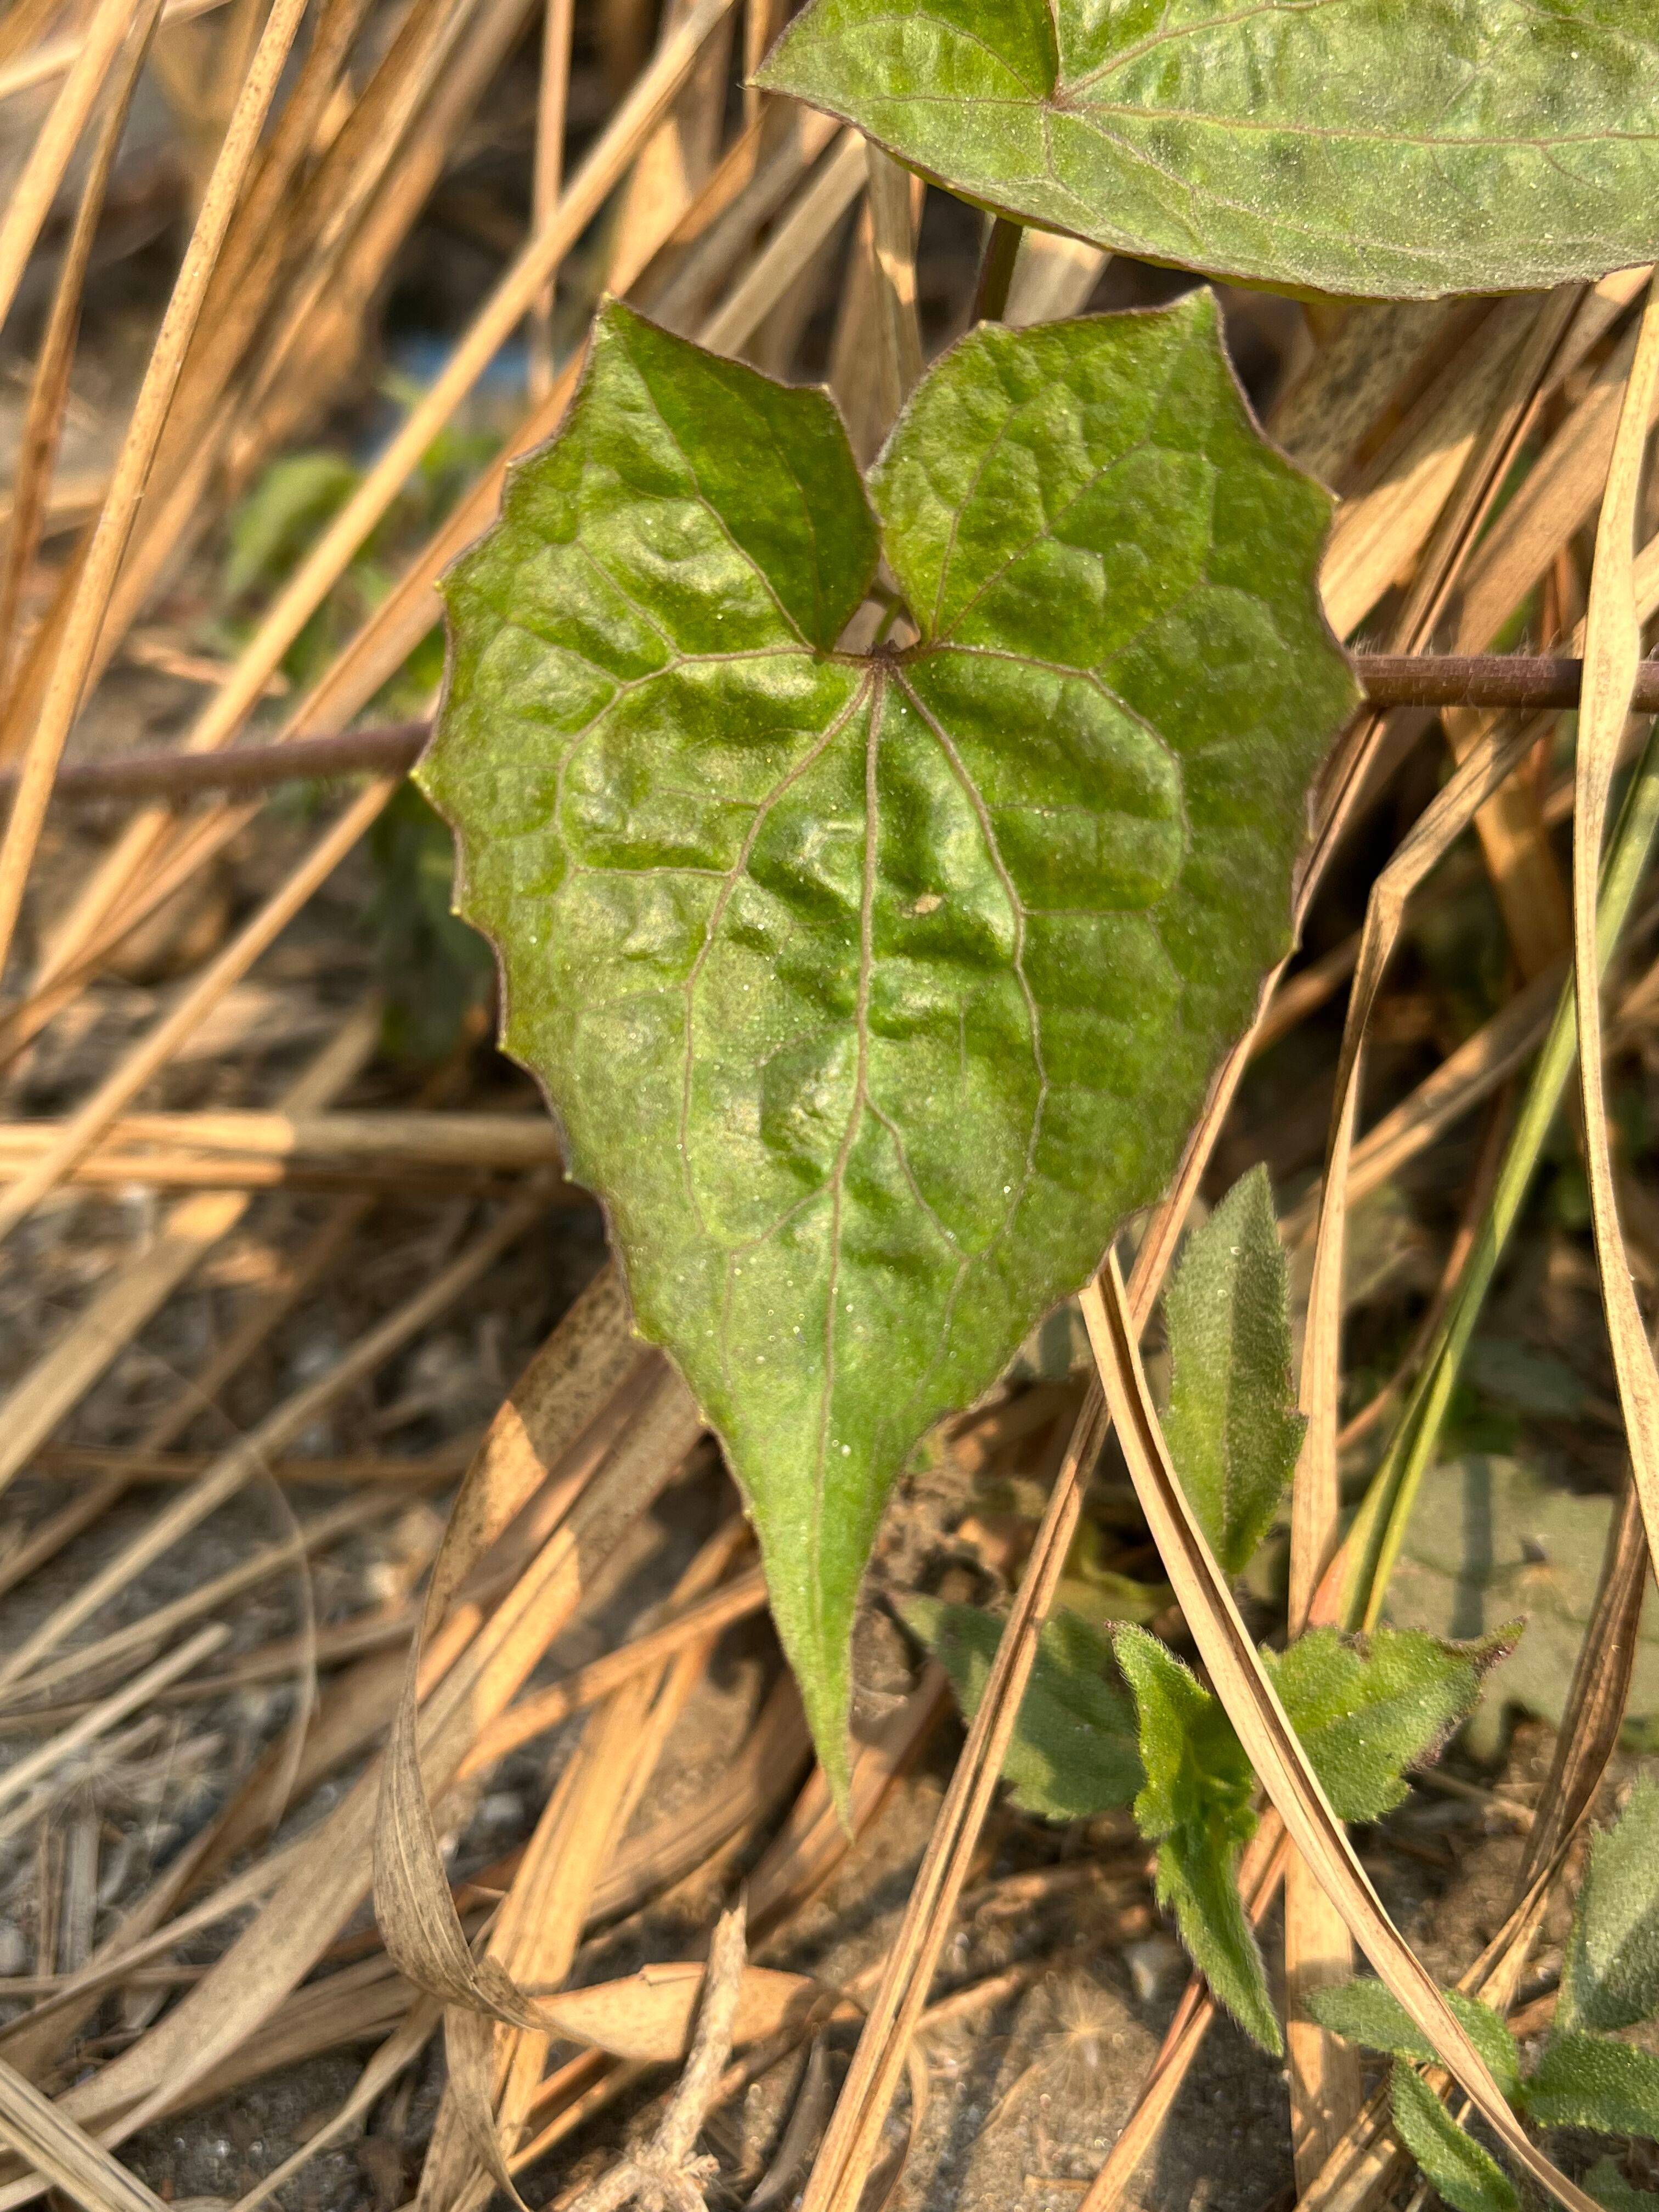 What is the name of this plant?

bitter vine
